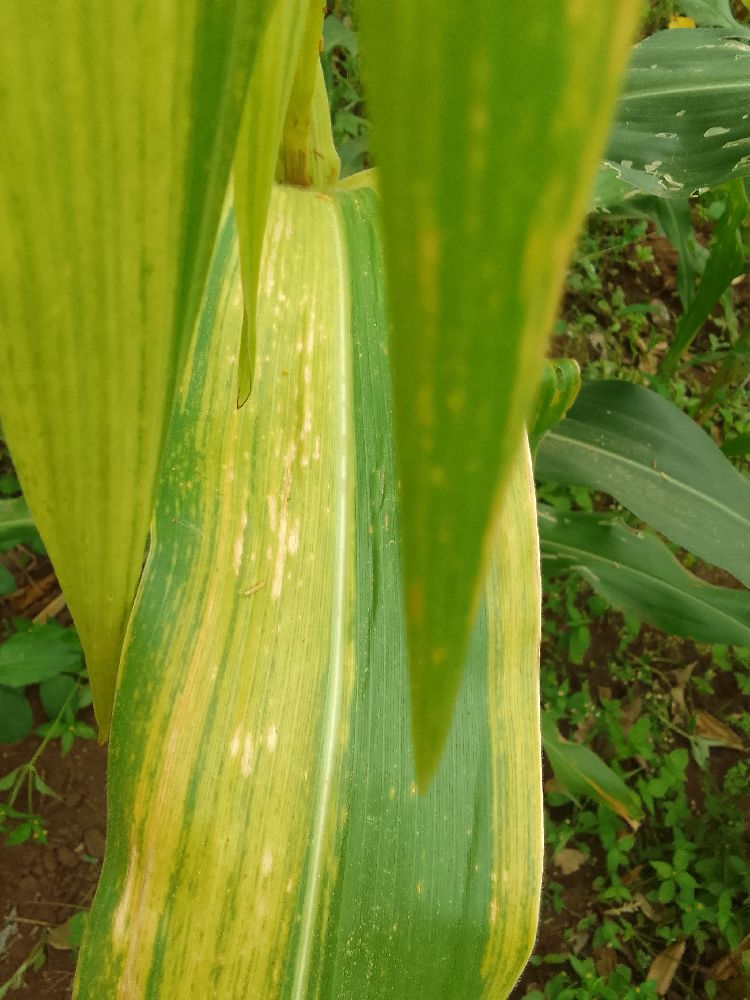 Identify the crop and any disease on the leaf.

maize, maize lethal necrosis
